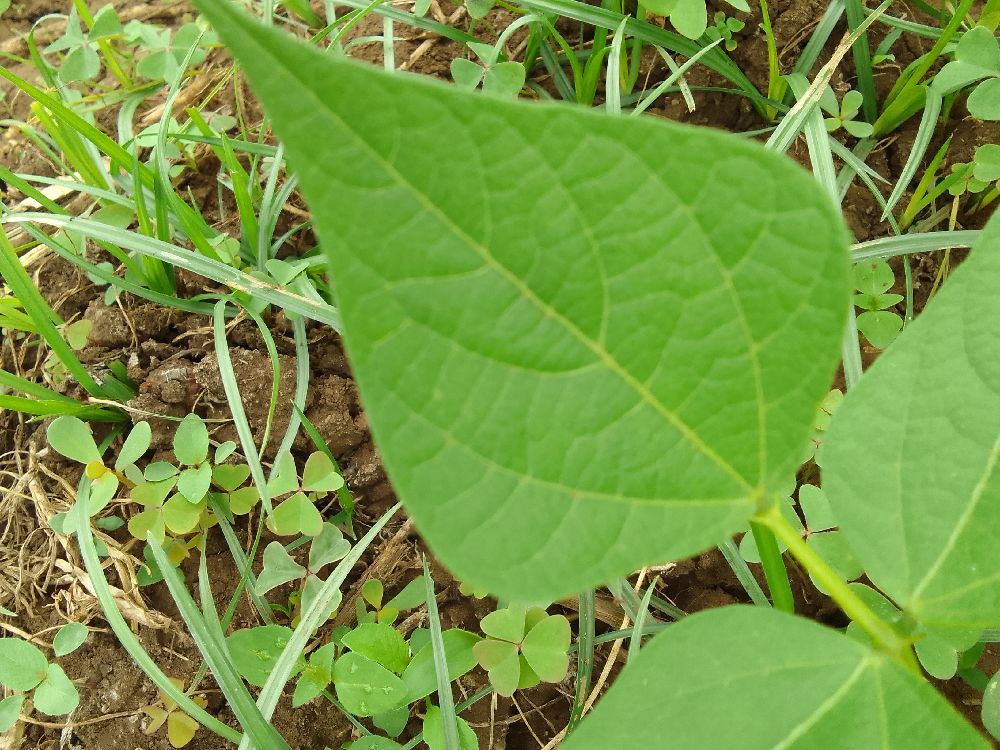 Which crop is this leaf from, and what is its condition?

common bean, healthy
